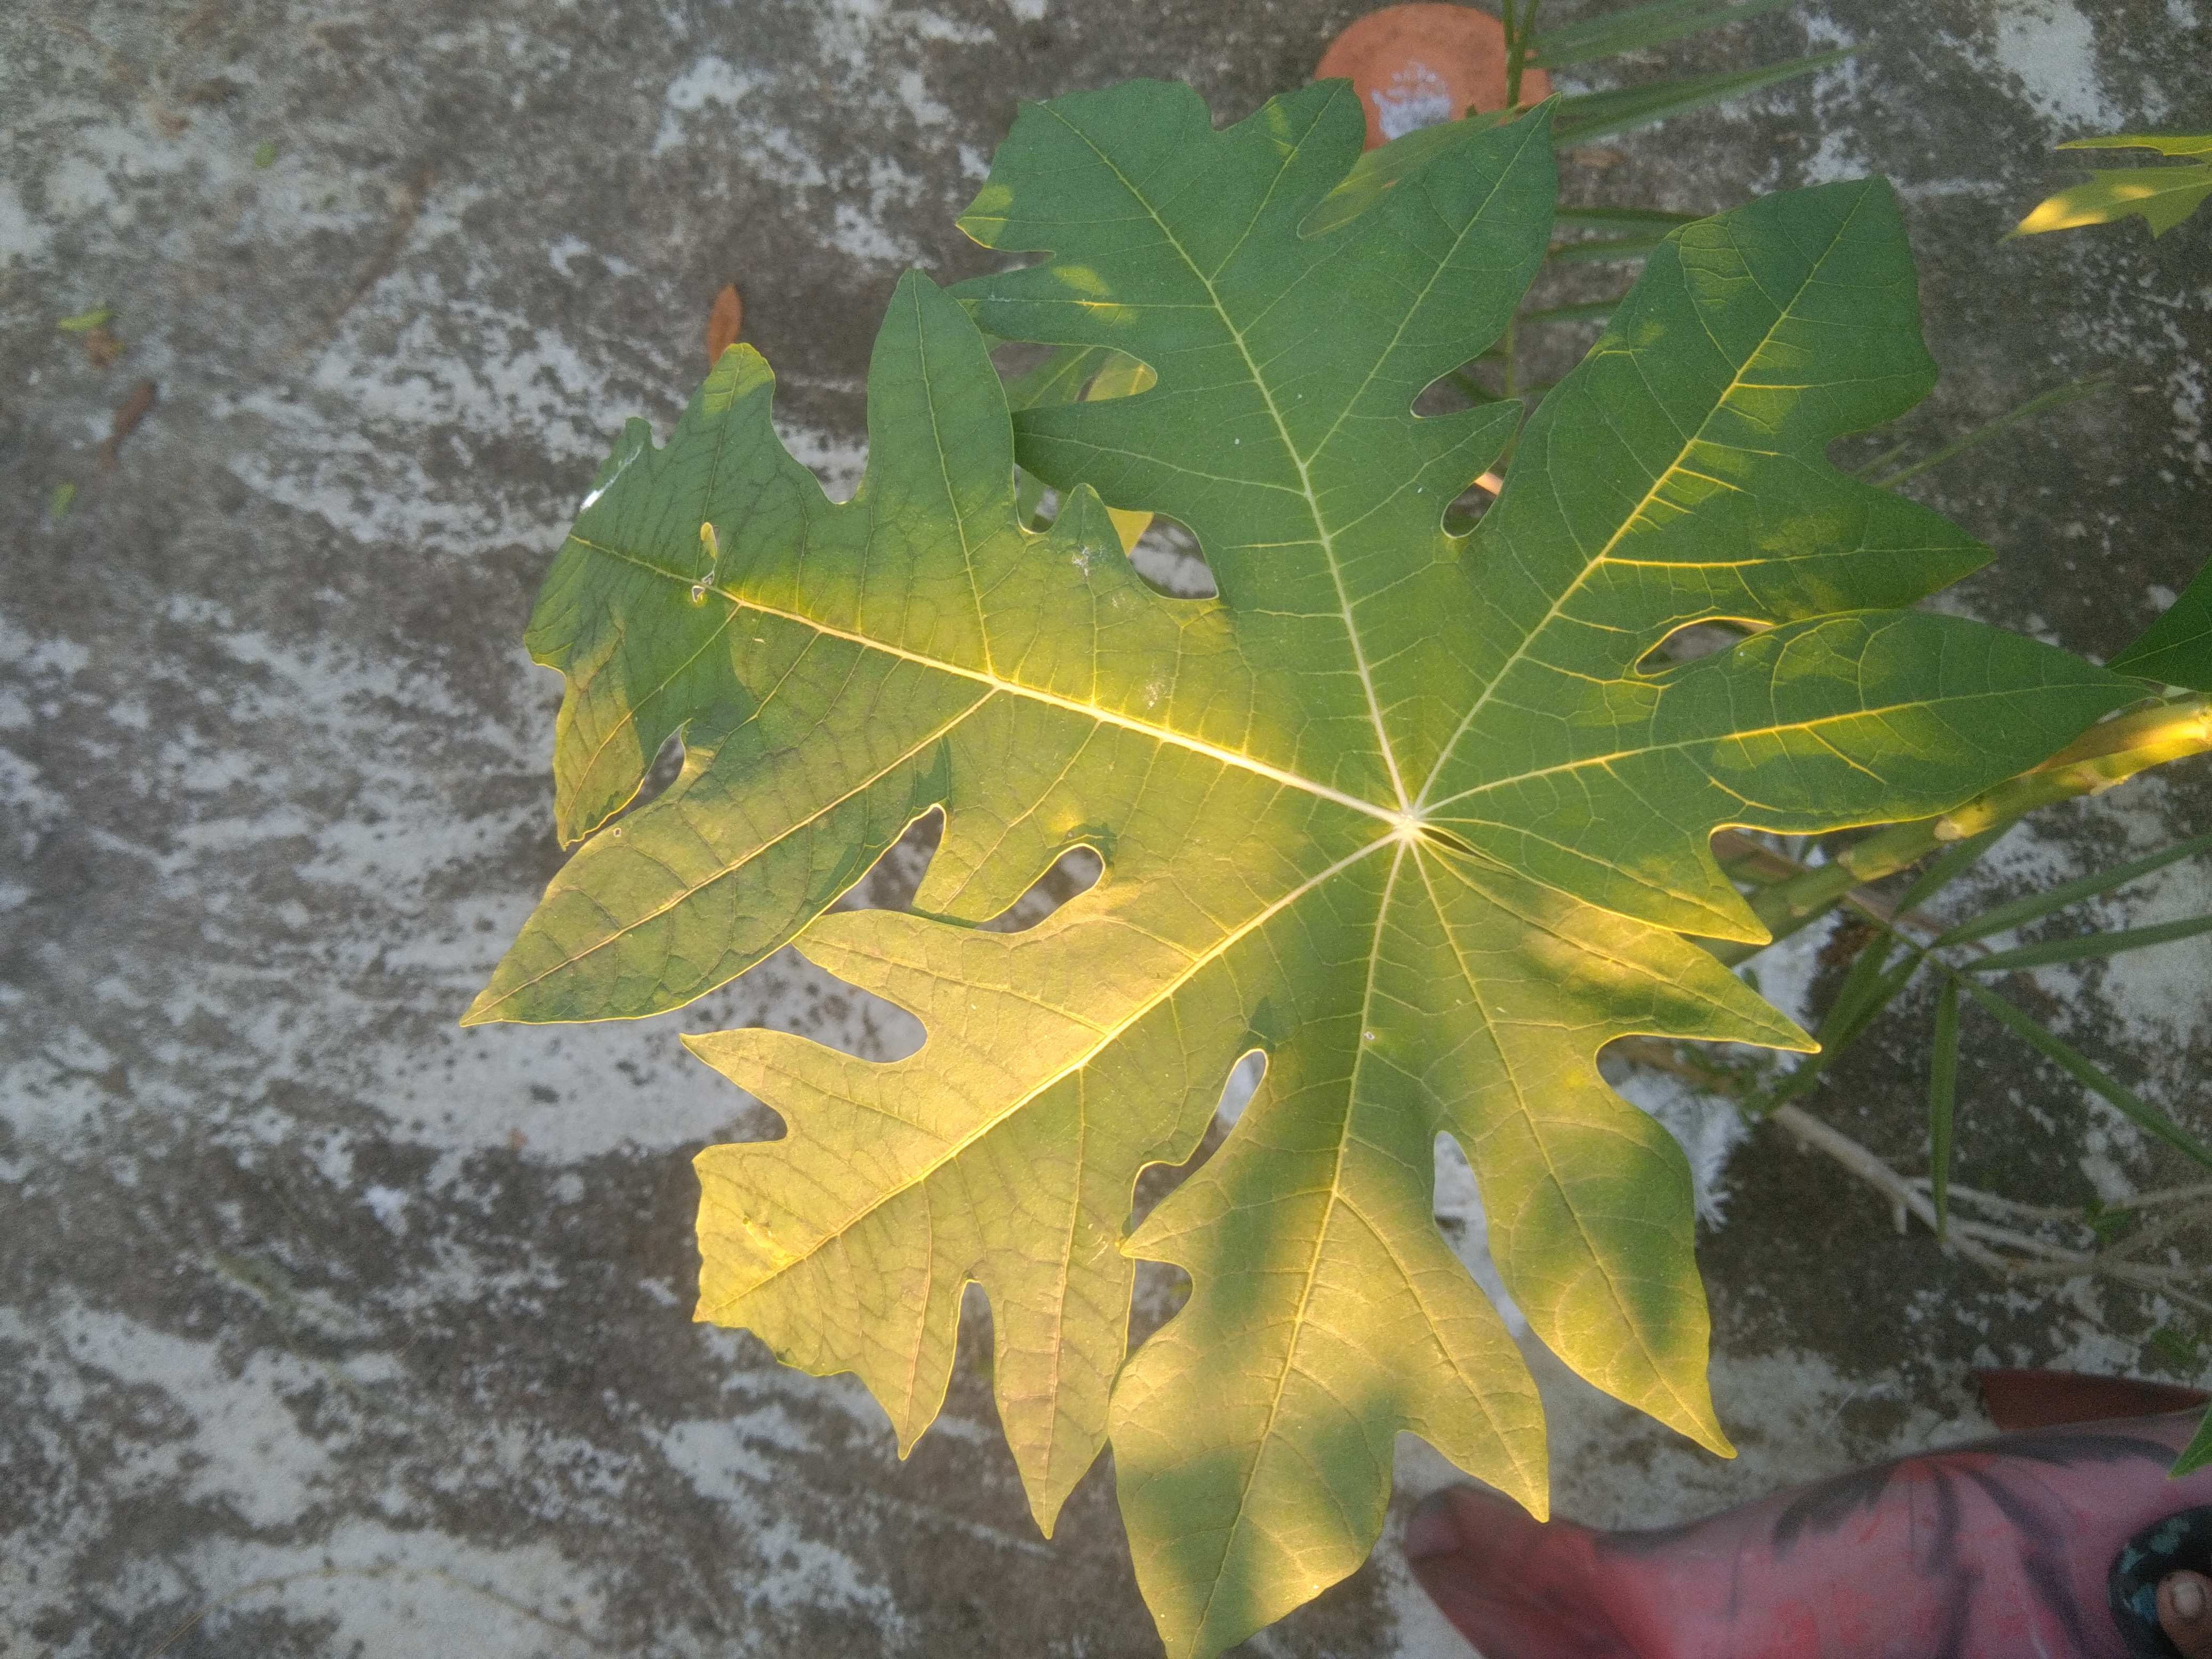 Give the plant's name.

papaya
